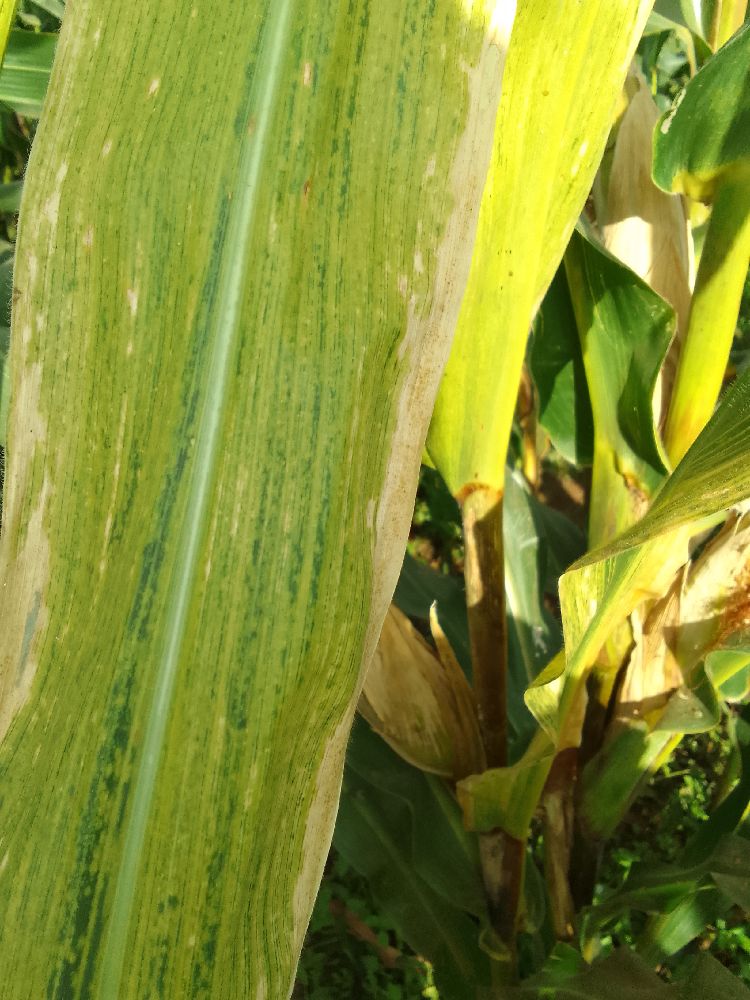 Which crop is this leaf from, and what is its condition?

maize, maize lethal necrosis
